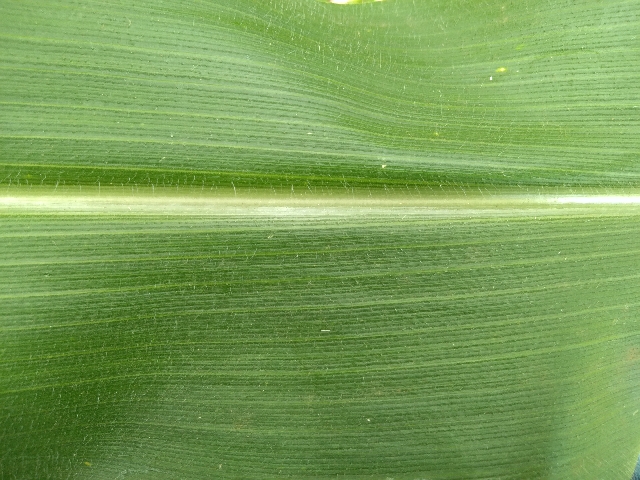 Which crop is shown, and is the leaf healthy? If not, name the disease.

maize, healthy
